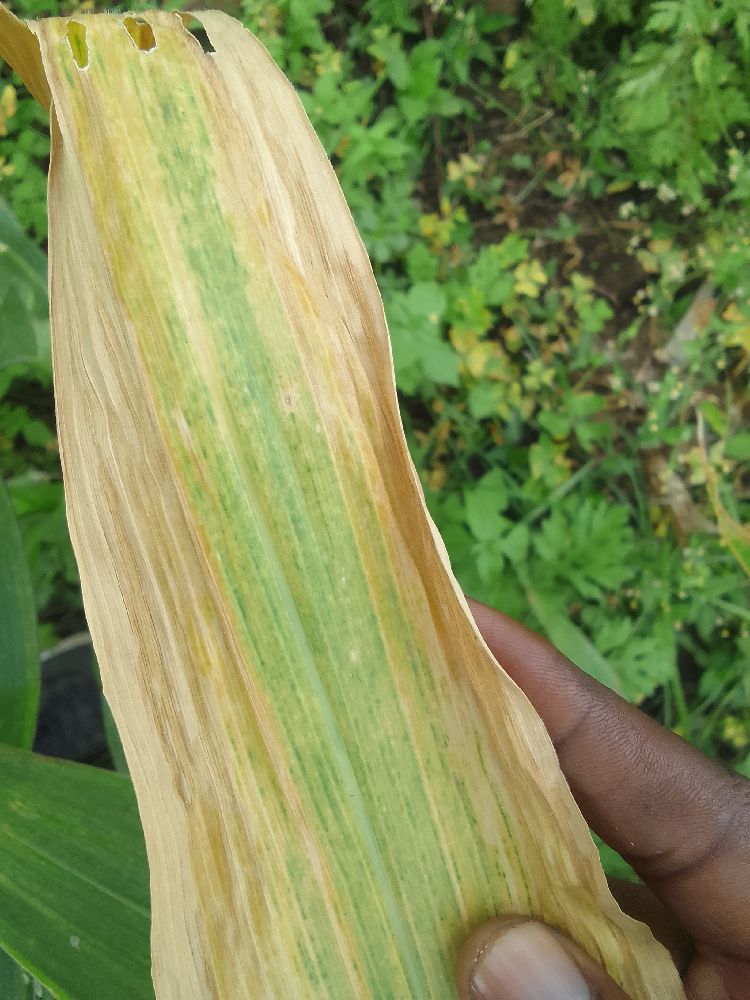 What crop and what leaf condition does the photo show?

maize, maize lethal necrosis
